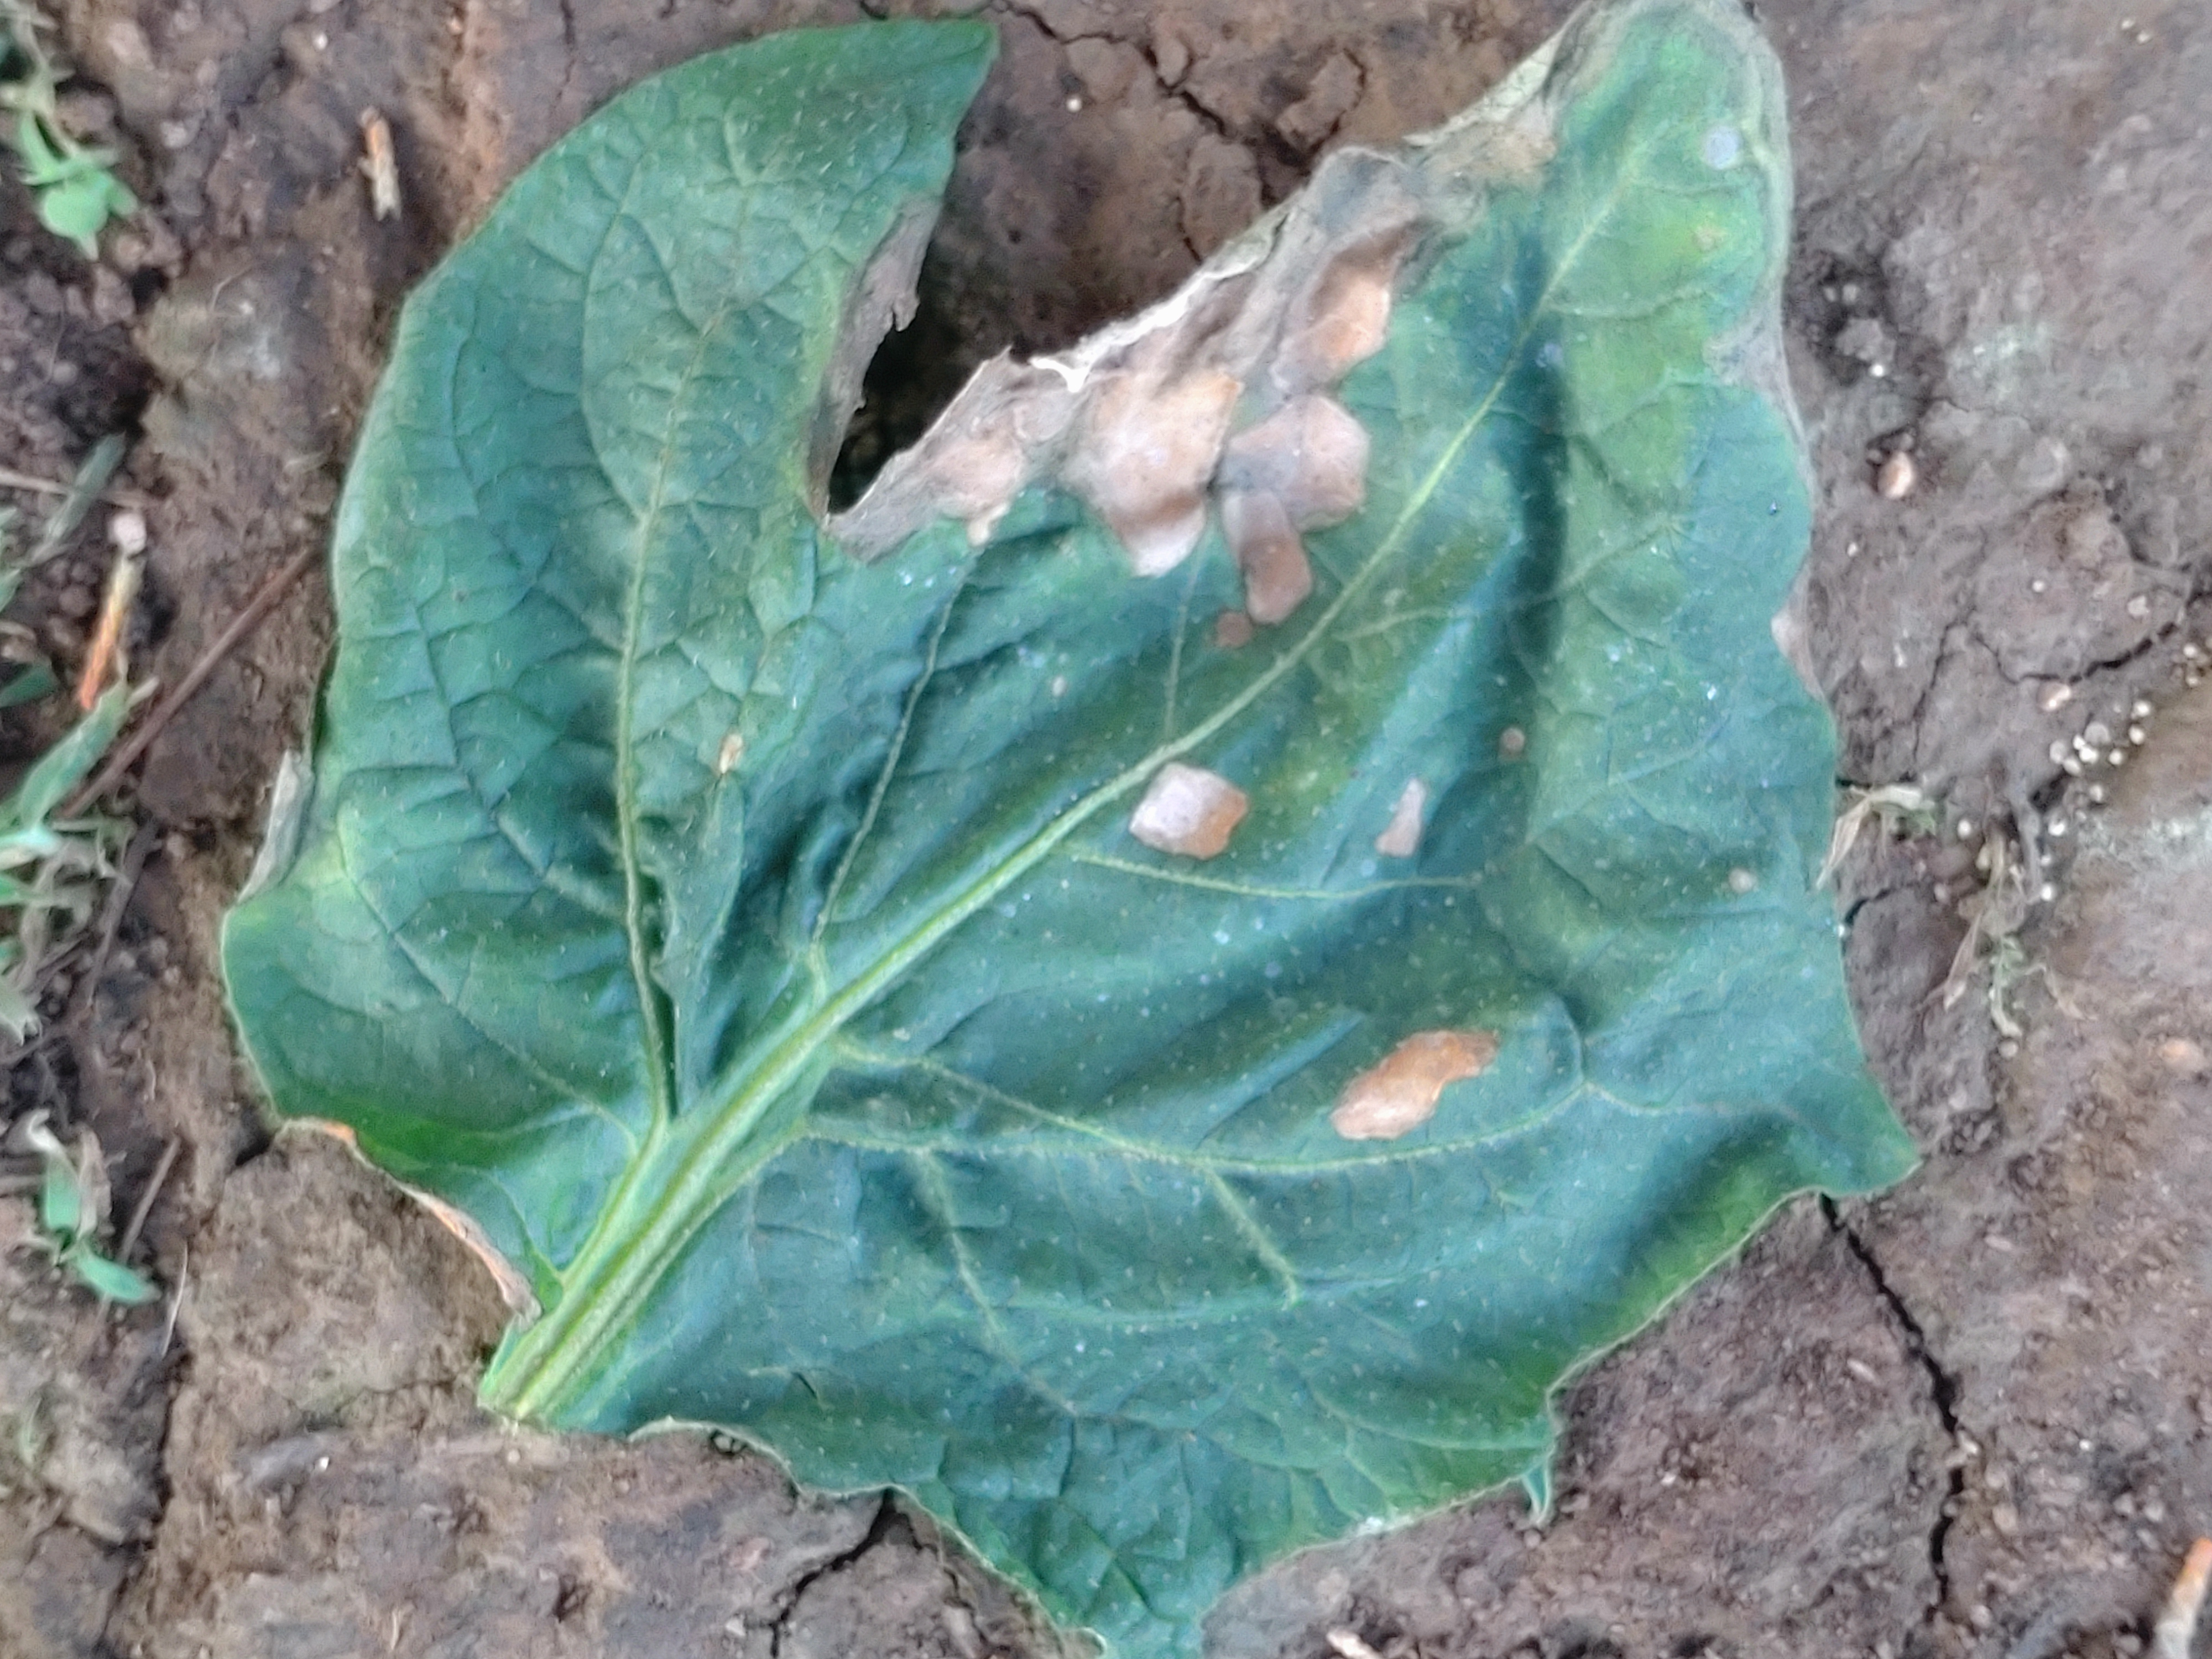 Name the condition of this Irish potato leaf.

early blight
